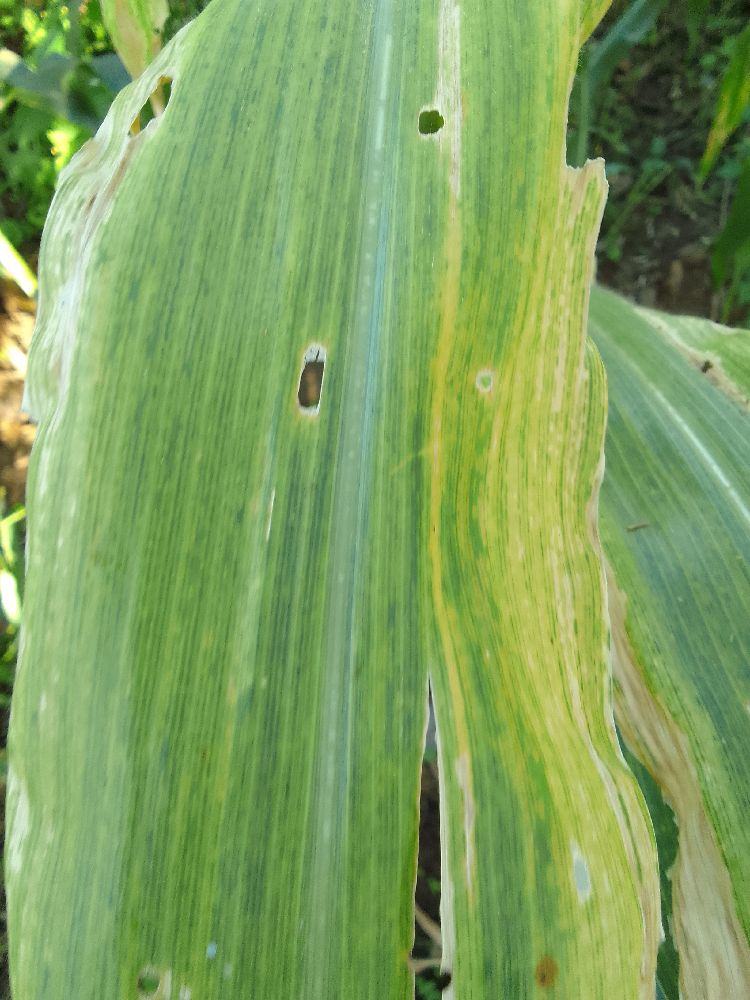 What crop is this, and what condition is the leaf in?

maize, maize lethal necrosis
